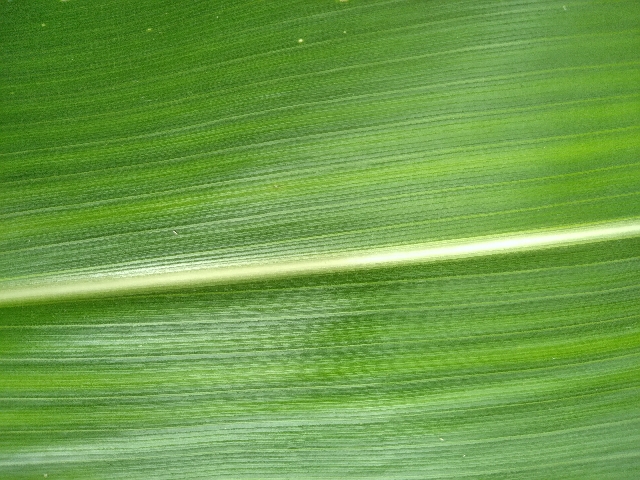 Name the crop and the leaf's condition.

maize, healthy
